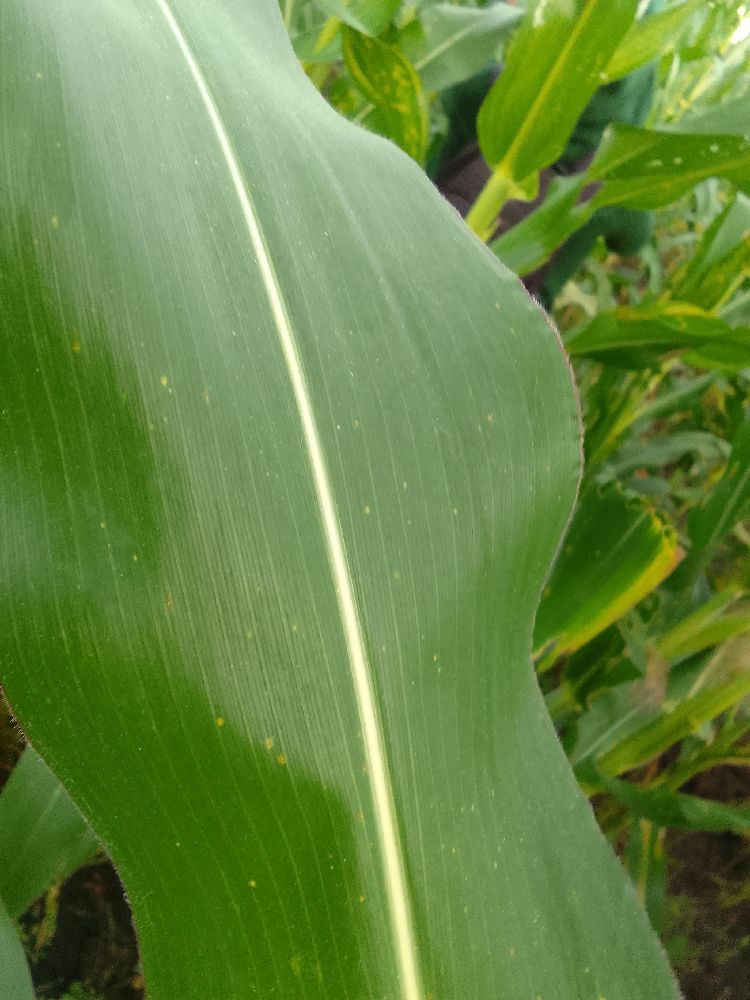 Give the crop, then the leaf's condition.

maize, healthy
